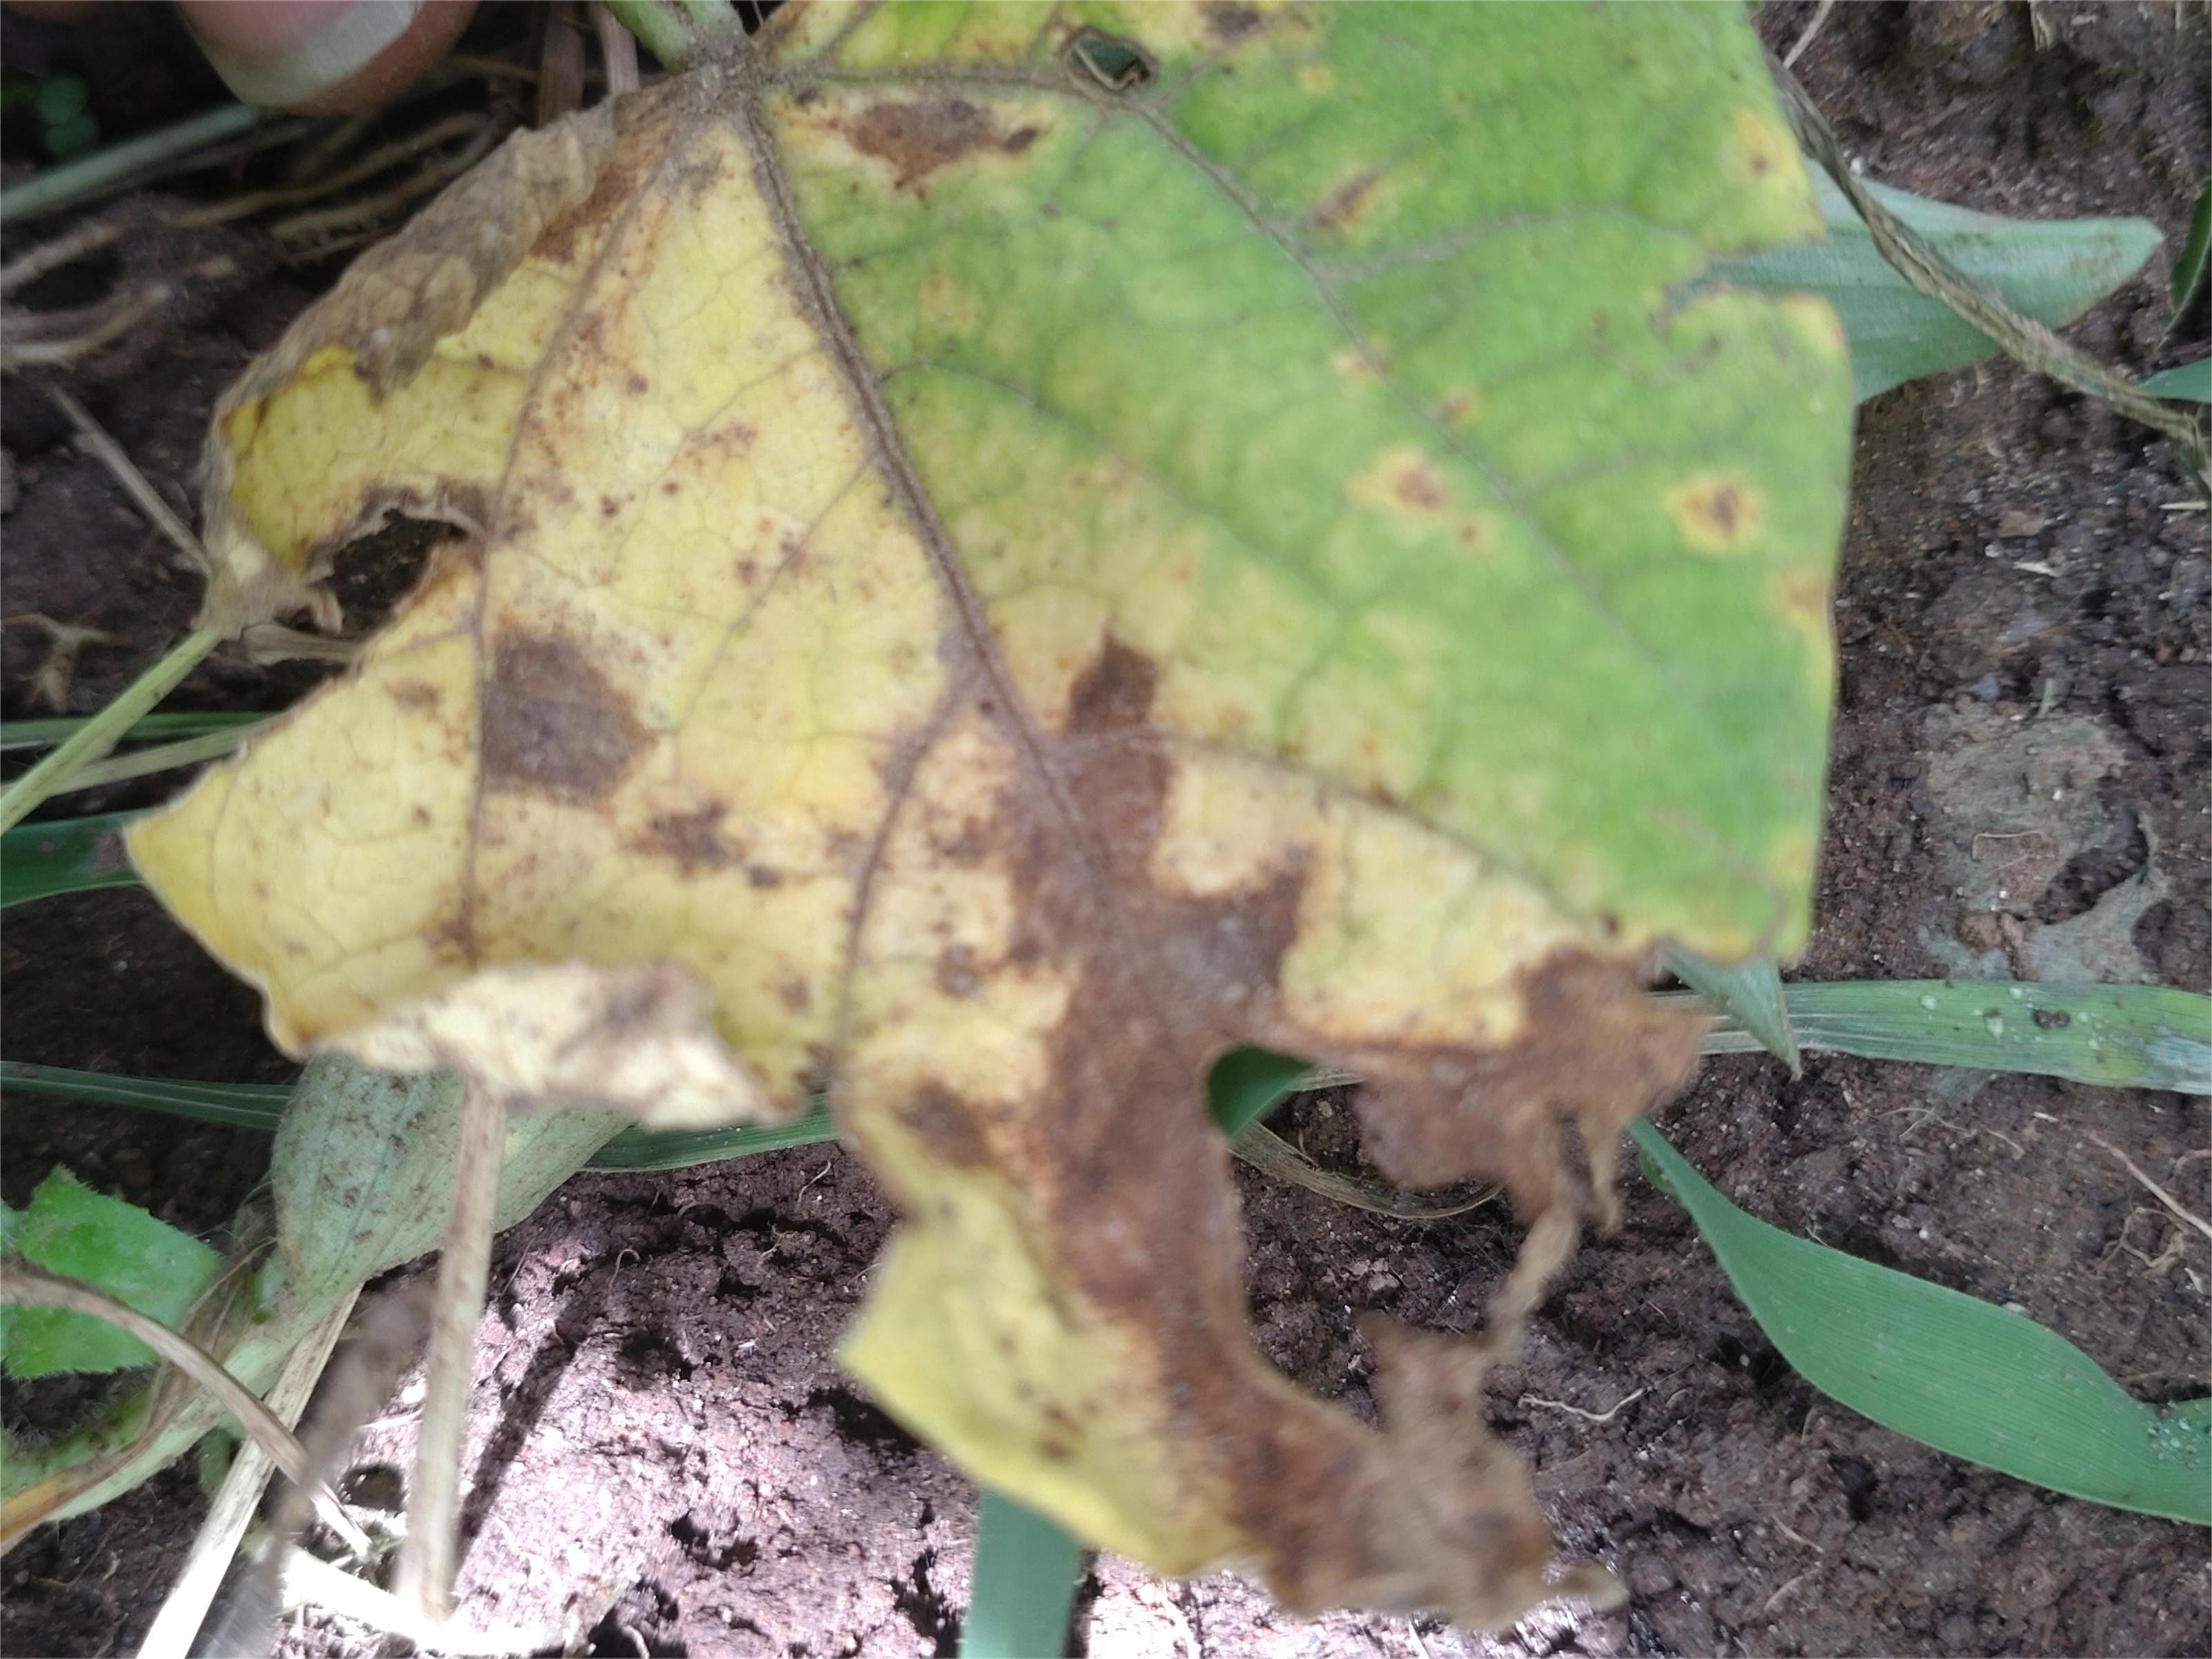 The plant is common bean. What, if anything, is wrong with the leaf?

anthracnose
